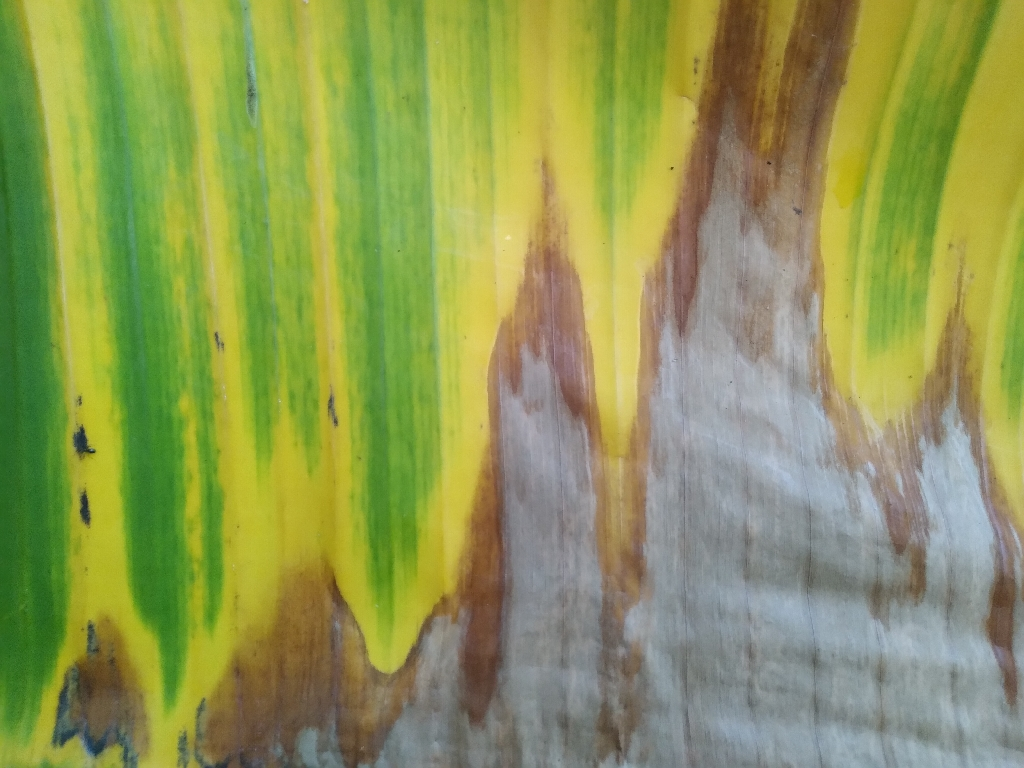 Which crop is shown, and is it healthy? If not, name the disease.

banana, fusarium wilt race 1
